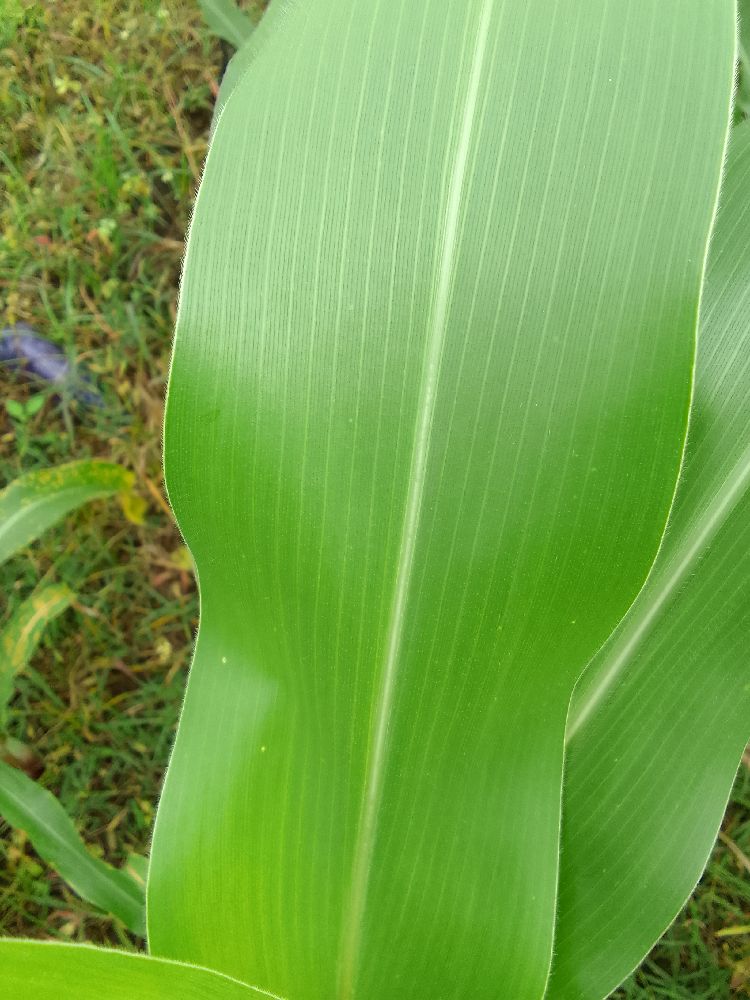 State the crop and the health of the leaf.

maize, healthy
